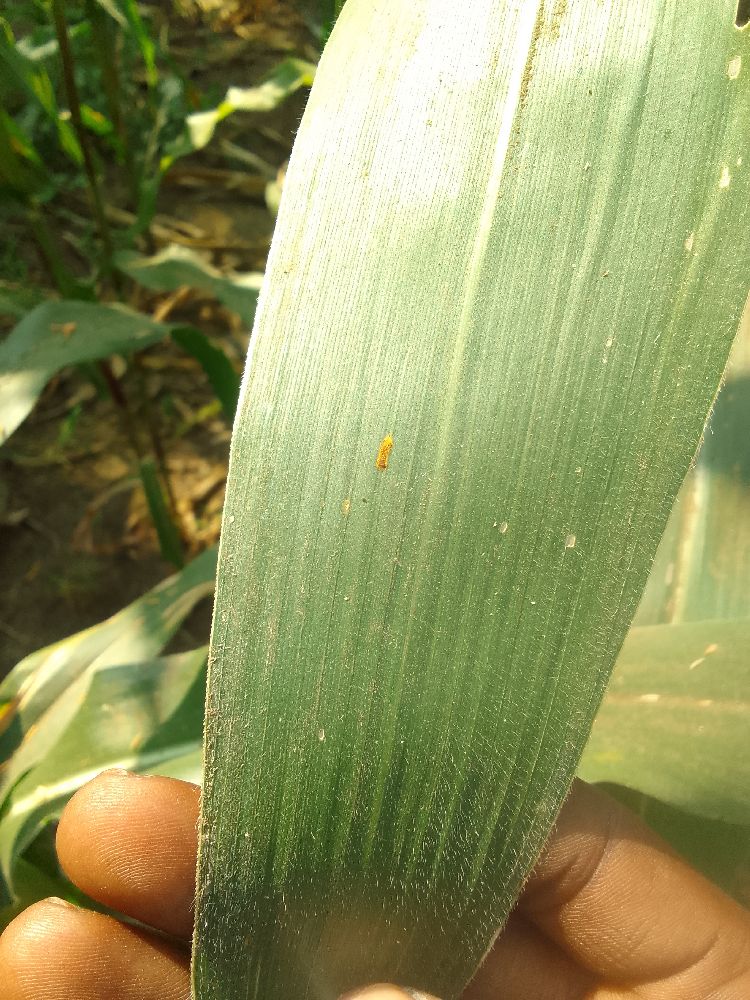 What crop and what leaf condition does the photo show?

maize, healthy
